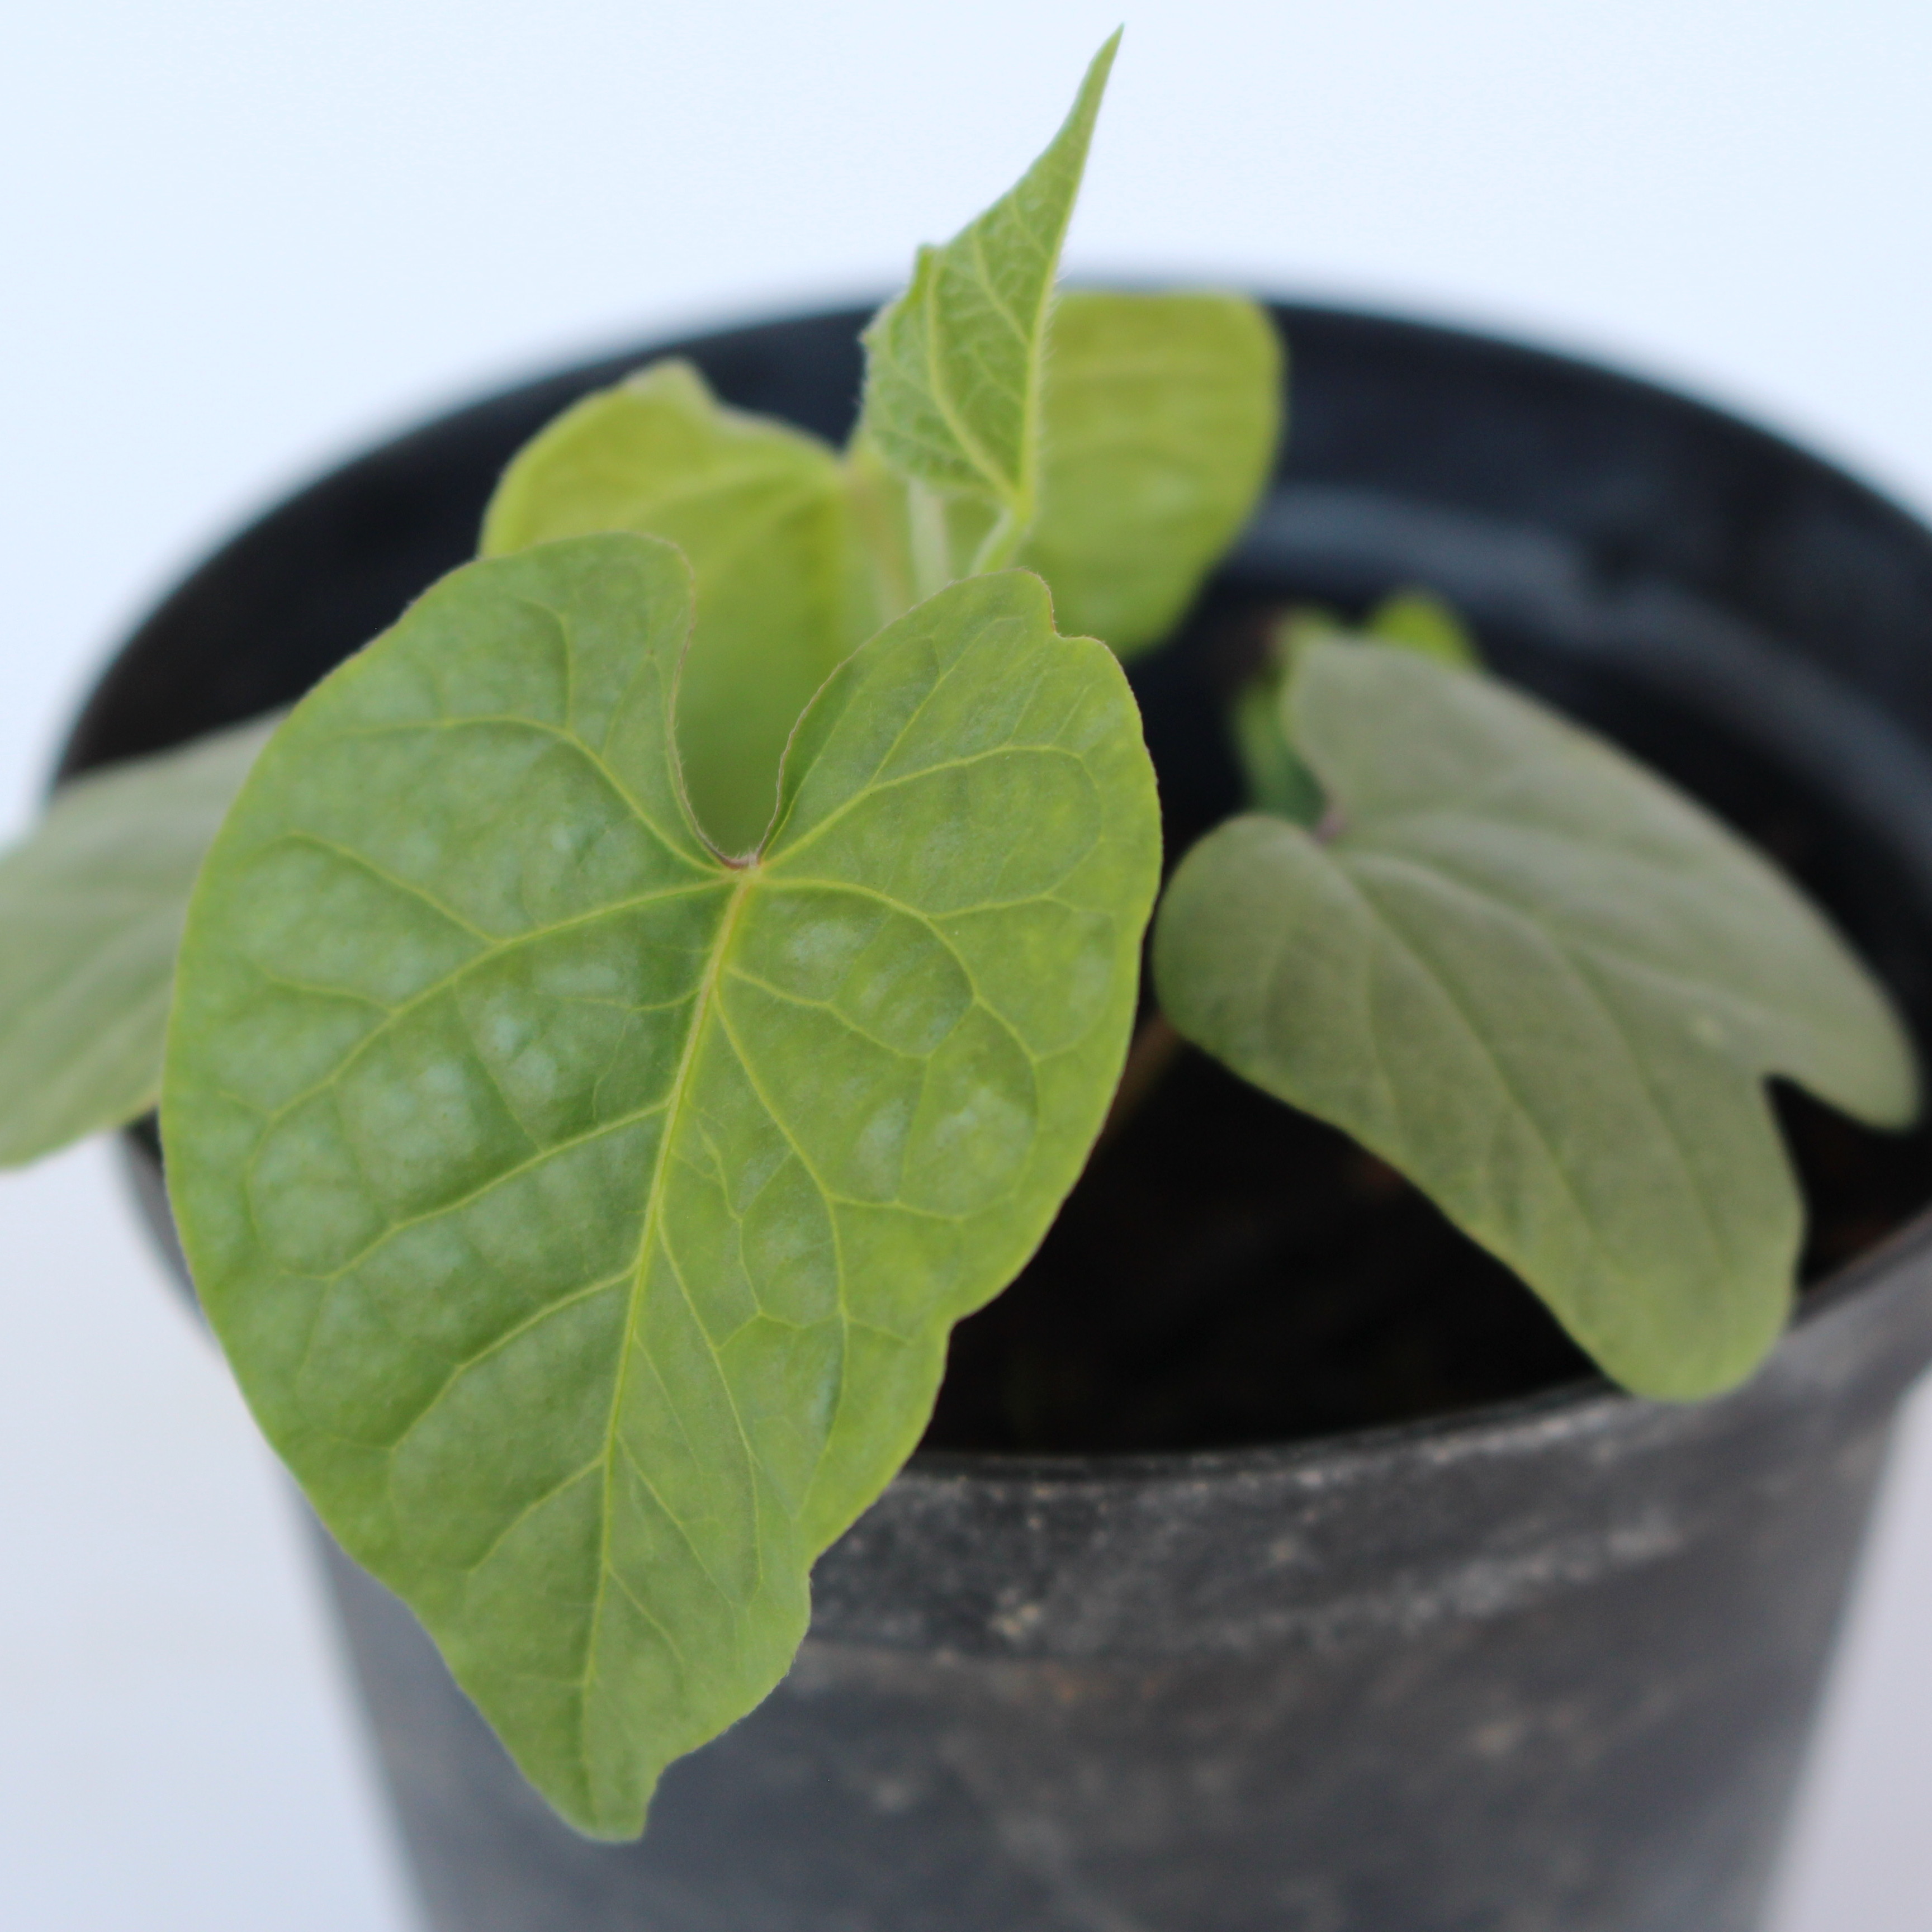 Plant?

Convolvulus arvensis
